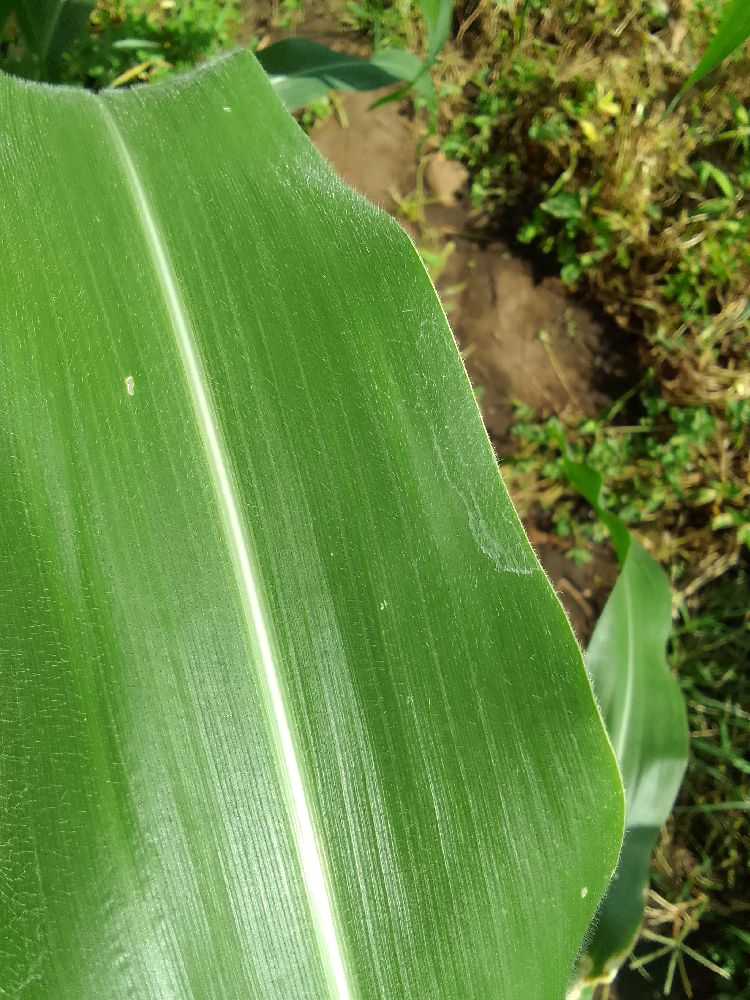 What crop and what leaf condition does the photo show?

maize, healthy
